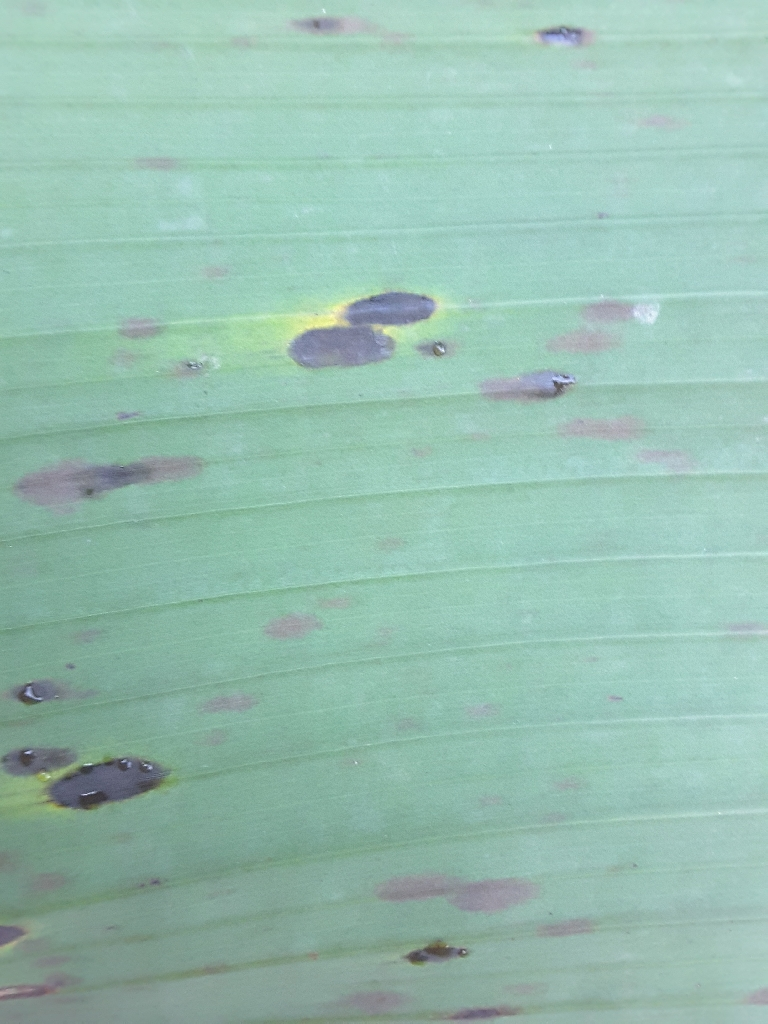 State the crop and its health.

banana, black sigatoka
